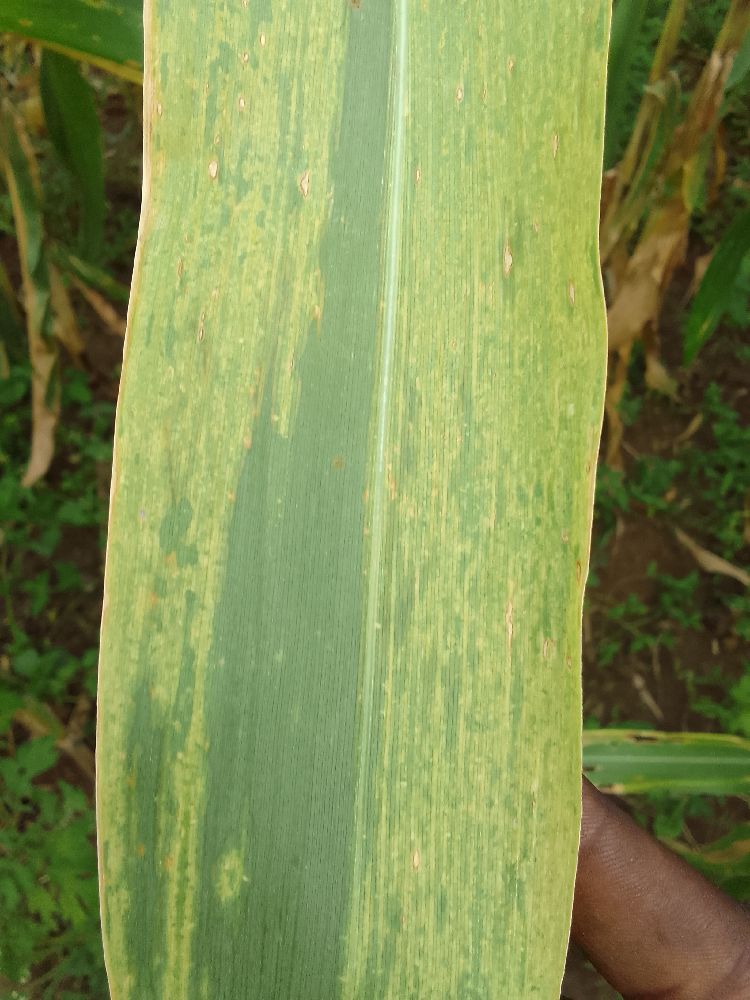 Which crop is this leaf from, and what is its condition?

maize, maize lethal necrosis
